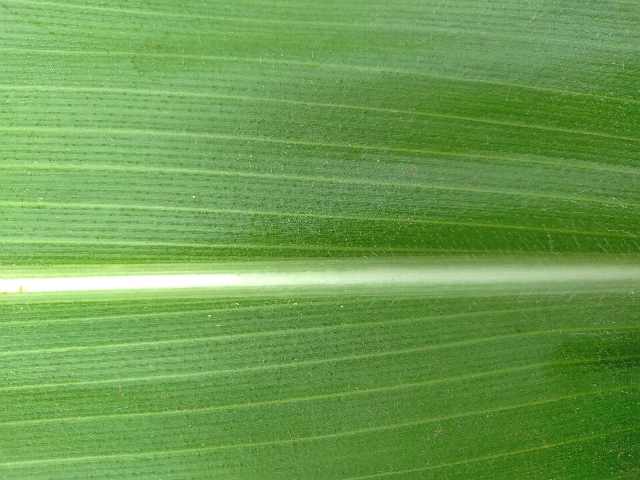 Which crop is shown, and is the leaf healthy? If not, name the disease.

maize, healthy
